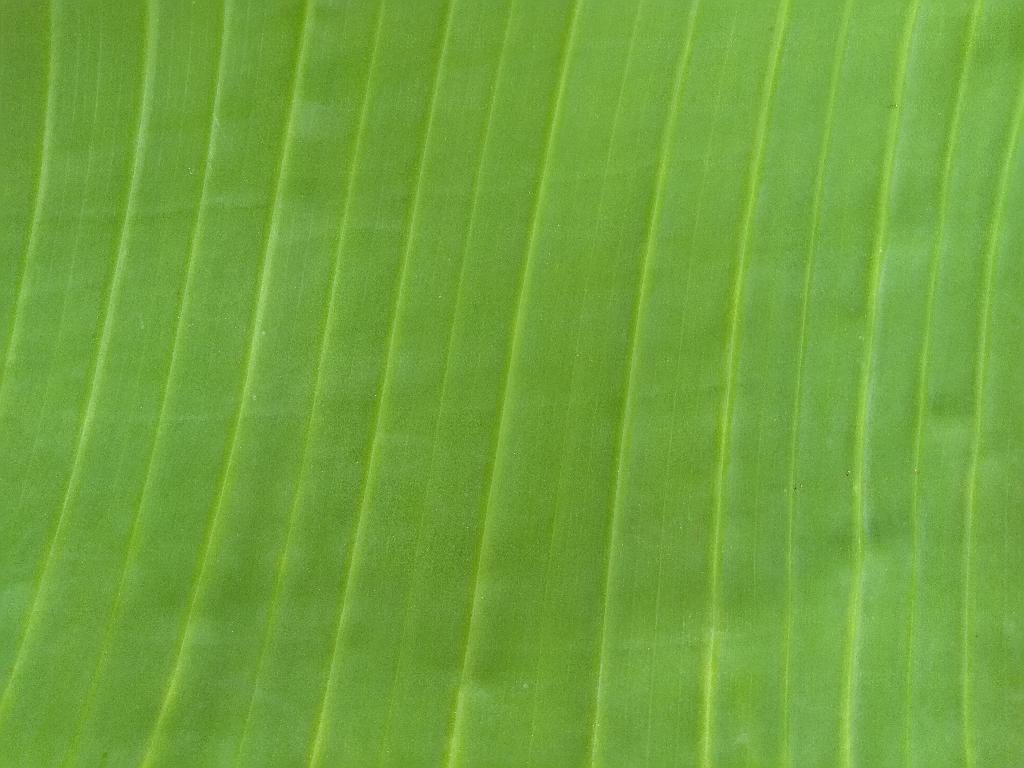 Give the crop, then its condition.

banana, healthy
